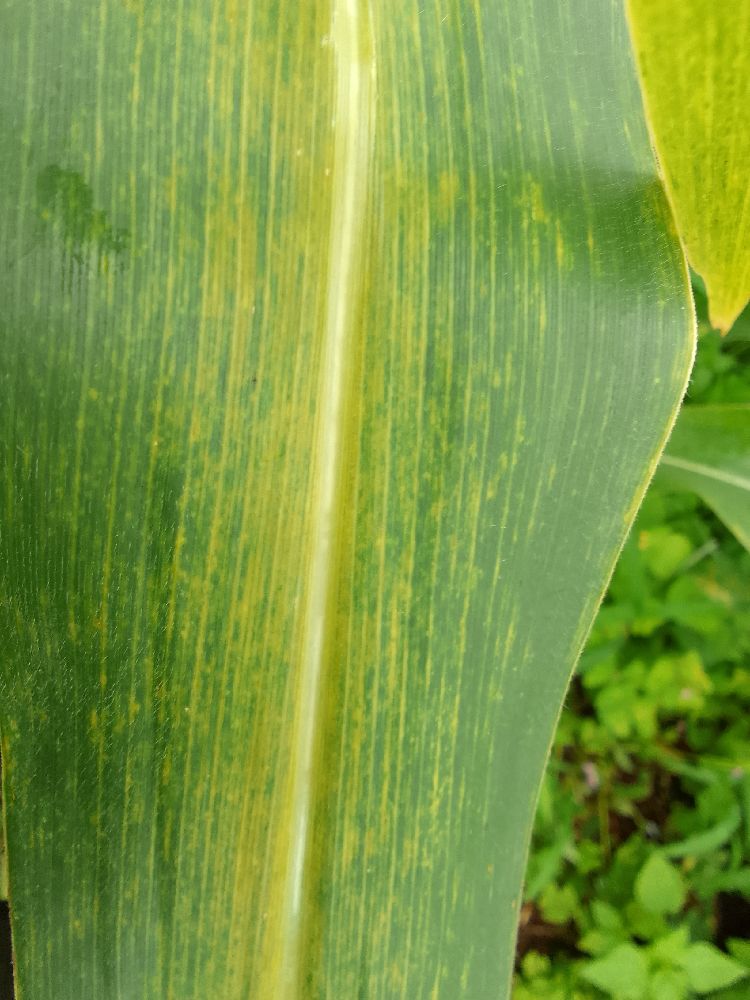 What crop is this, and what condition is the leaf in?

maize, maize lethal necrosis
